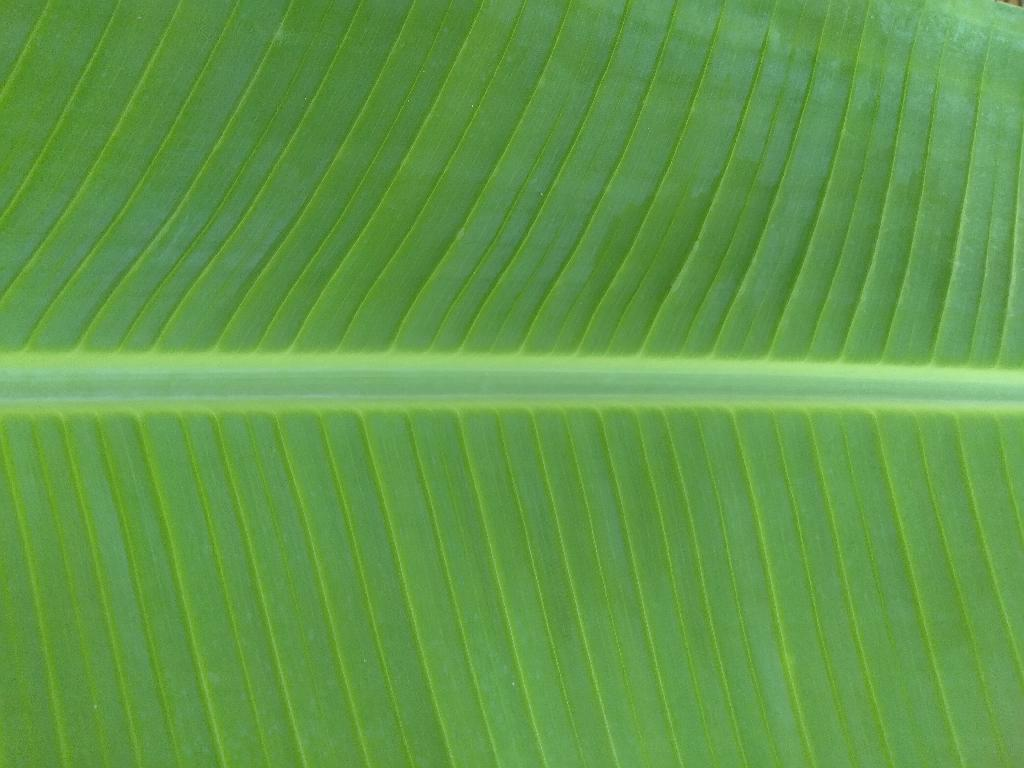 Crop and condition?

banana, healthy
